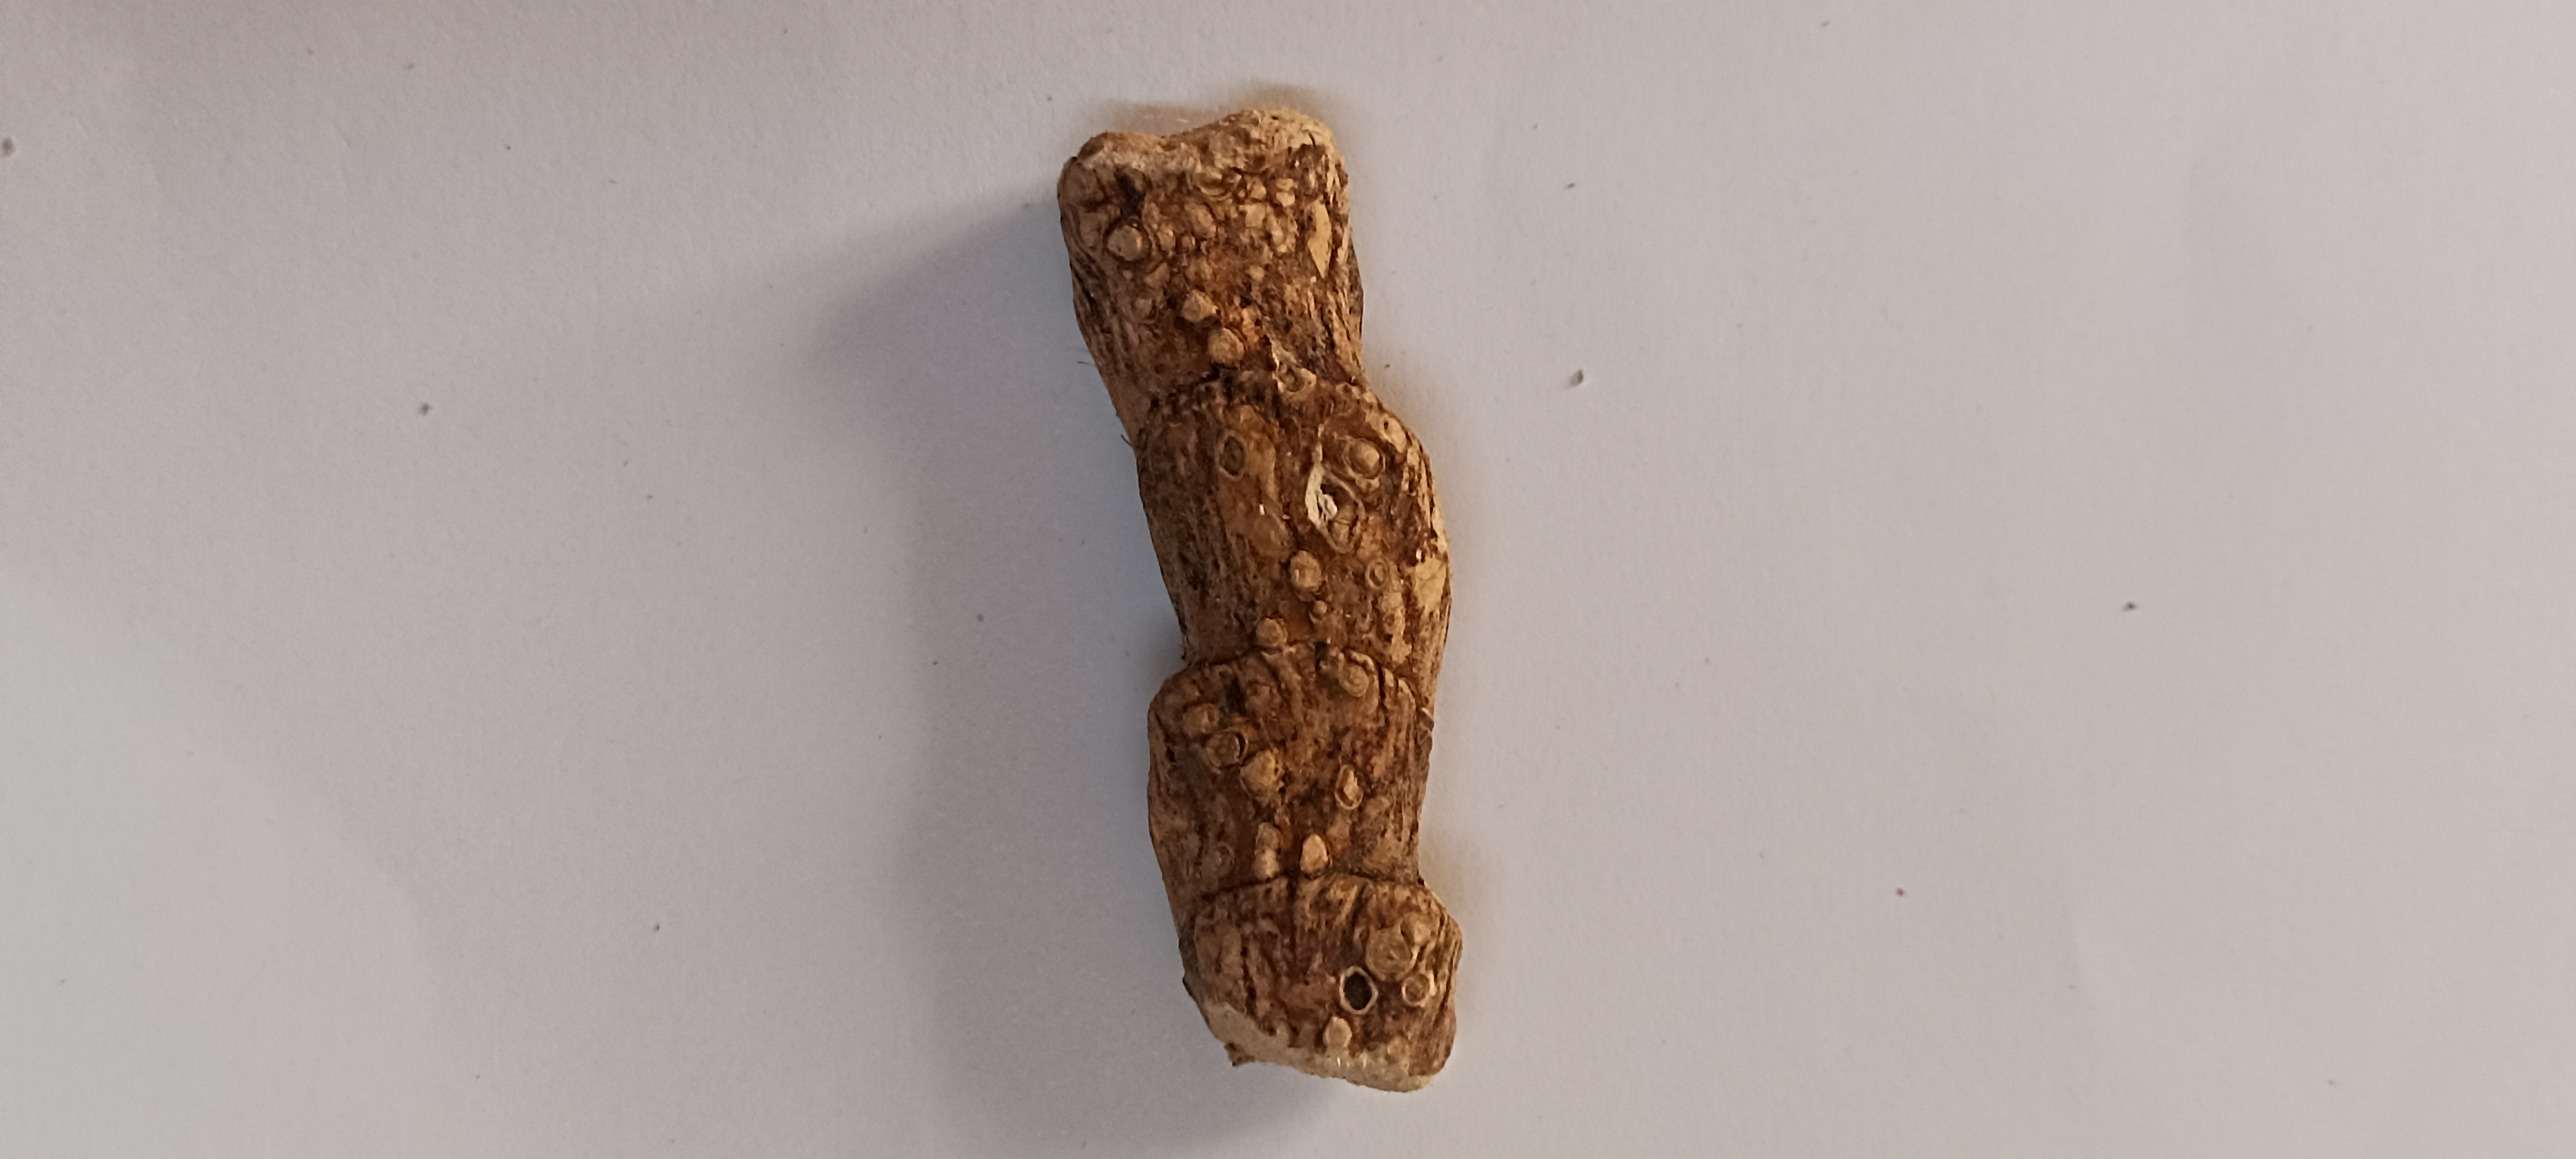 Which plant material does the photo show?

vekhand
